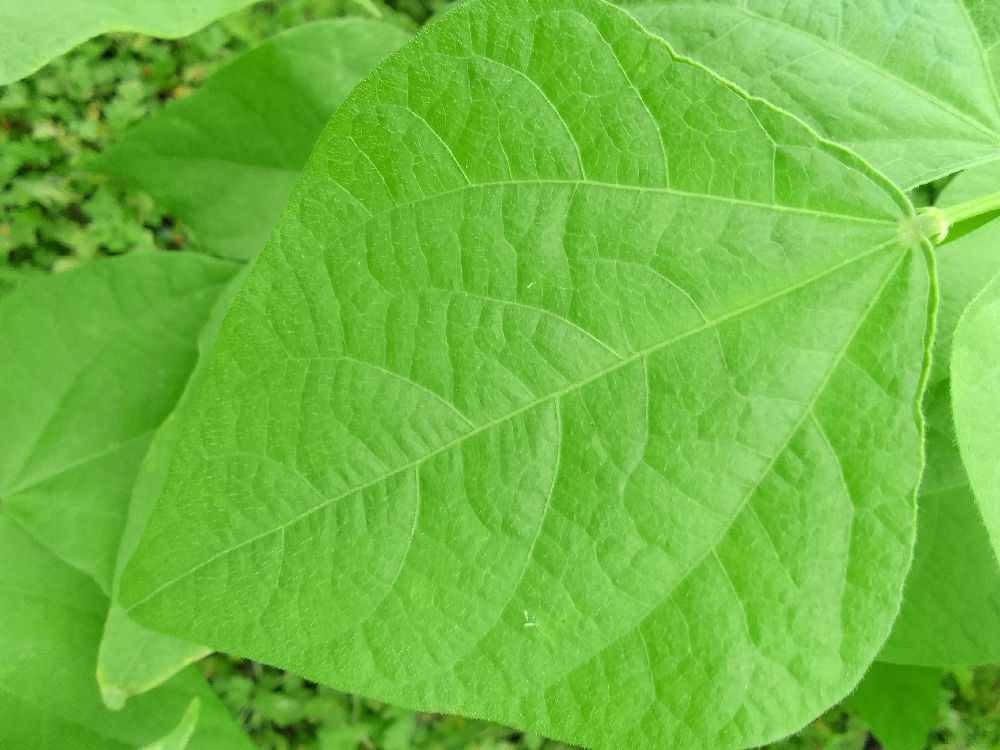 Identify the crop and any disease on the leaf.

common bean, healthy
